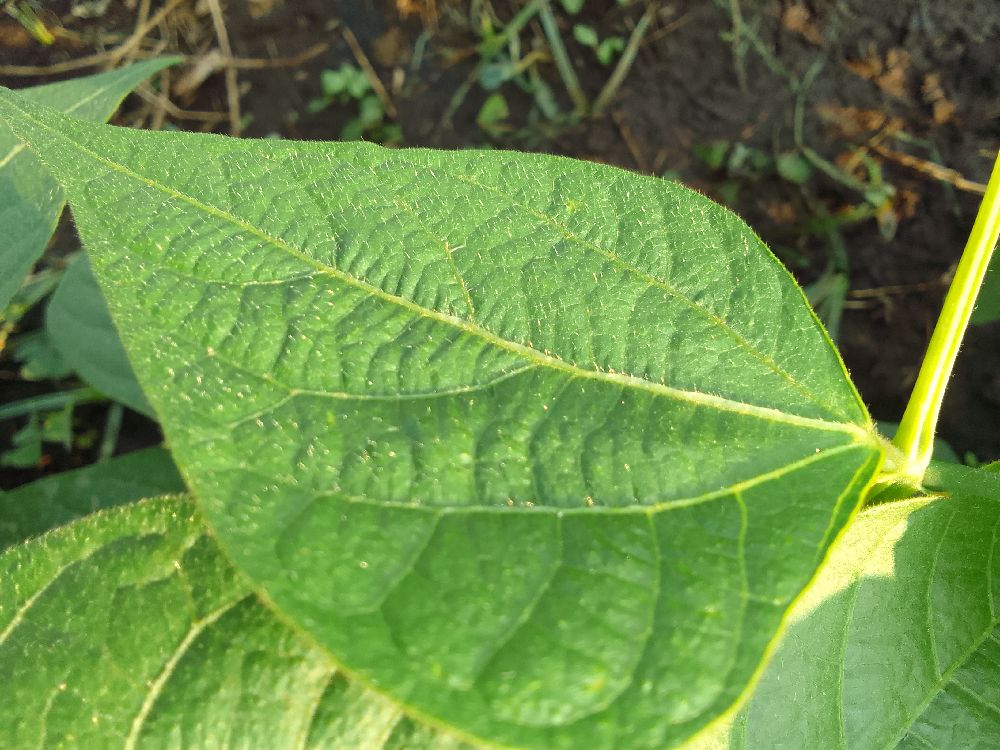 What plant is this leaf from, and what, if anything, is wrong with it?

common bean, healthy
